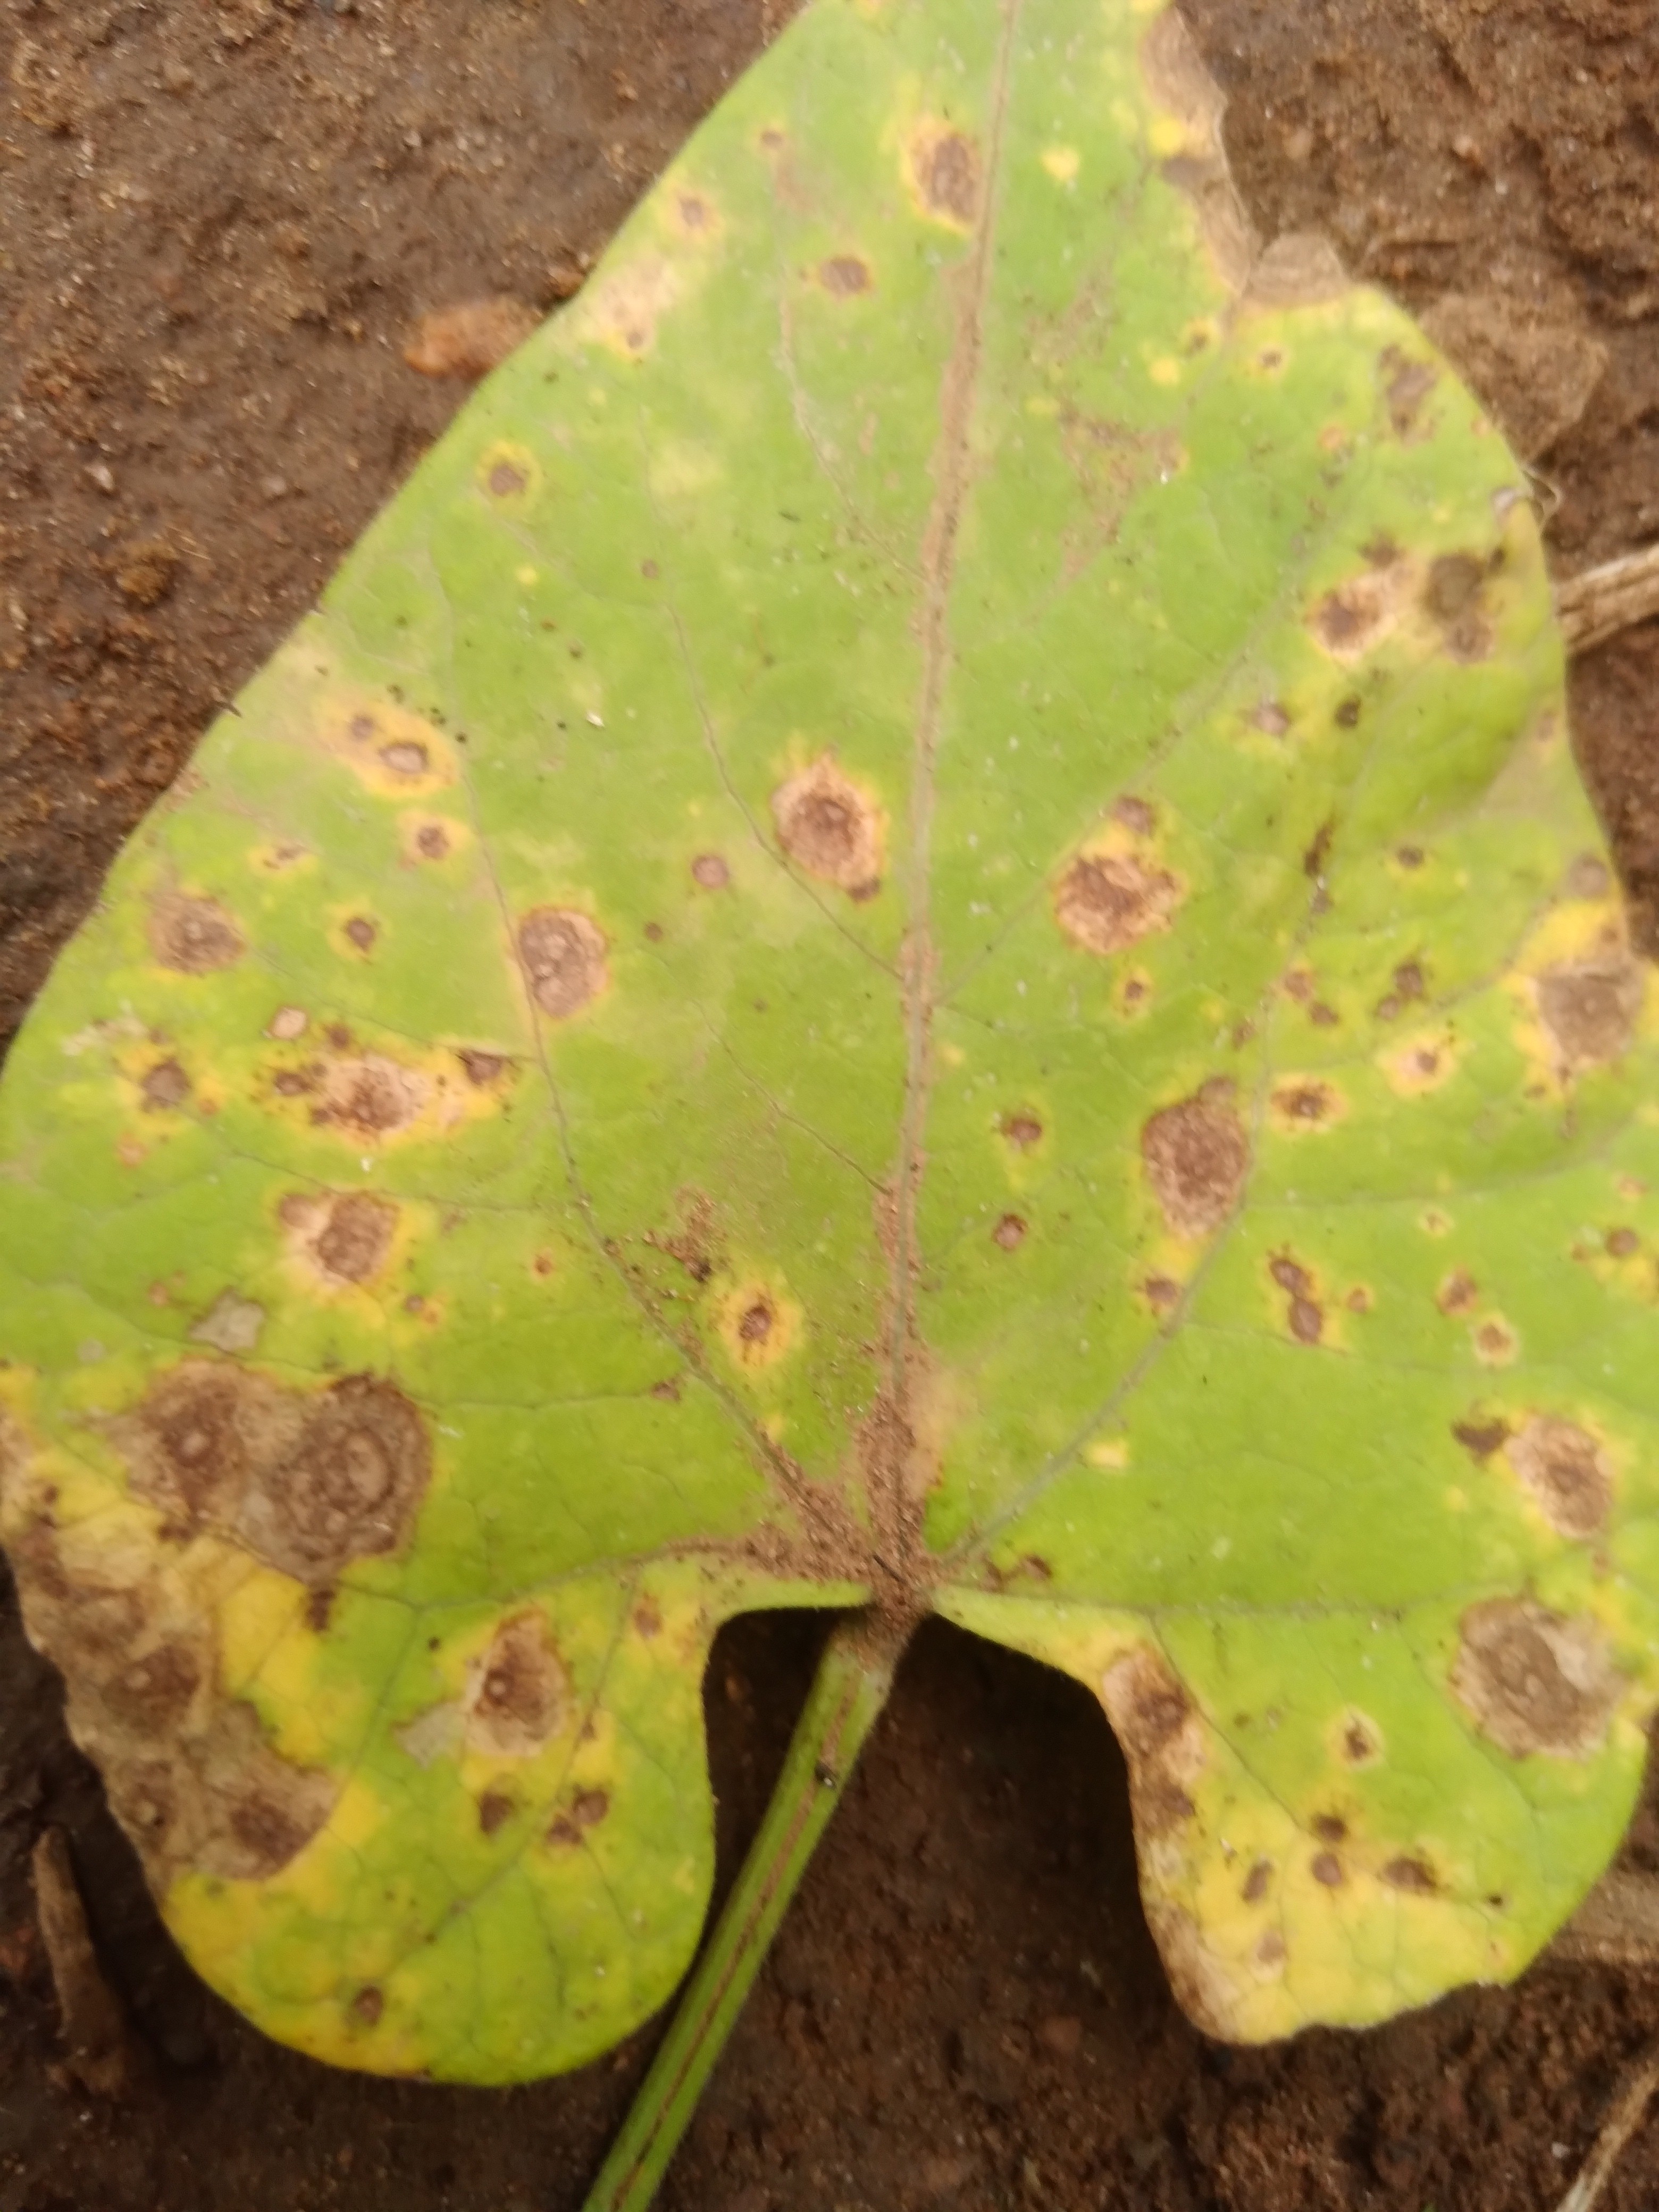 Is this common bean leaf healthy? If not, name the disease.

rust
